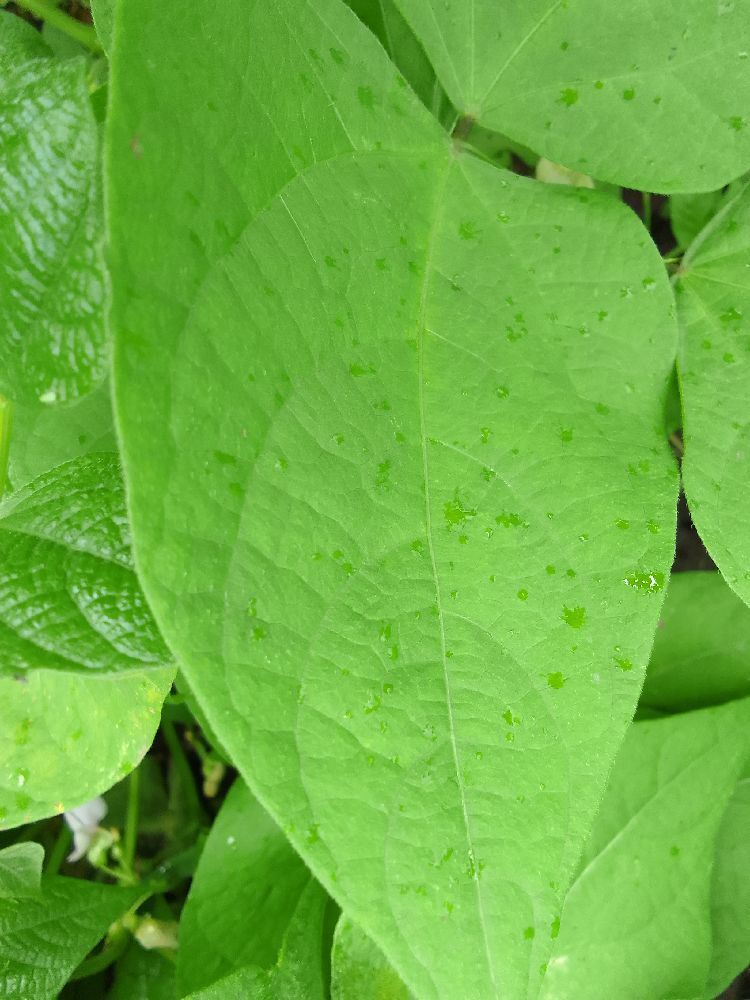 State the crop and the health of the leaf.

common bean, healthy
